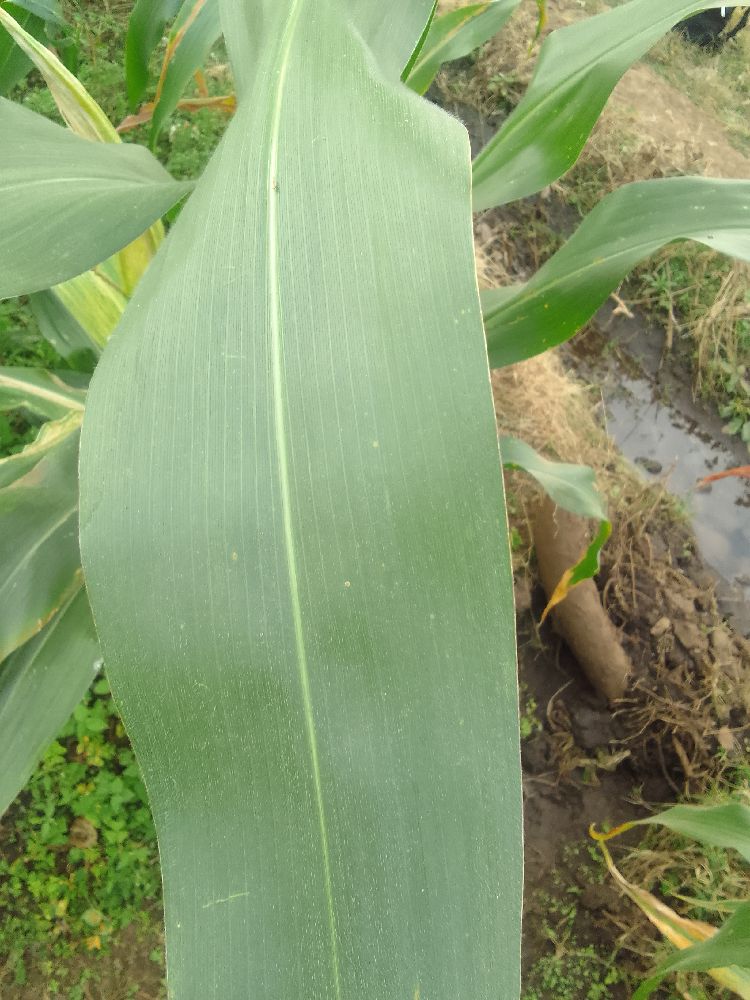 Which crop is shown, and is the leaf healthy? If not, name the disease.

maize, healthy
